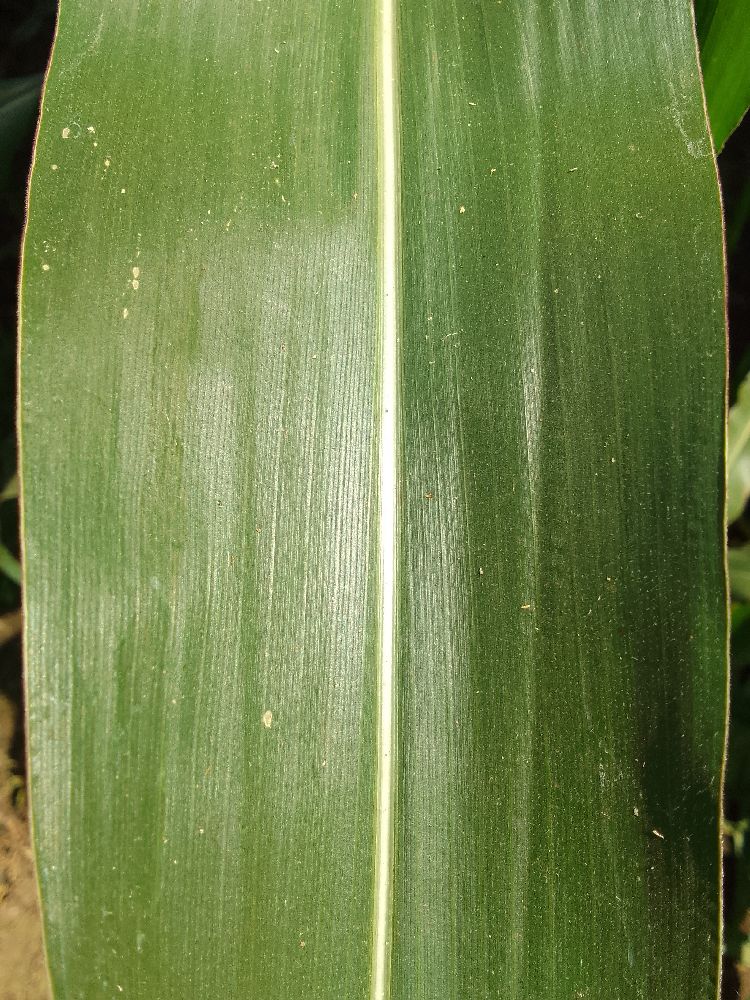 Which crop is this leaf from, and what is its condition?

maize, healthy
